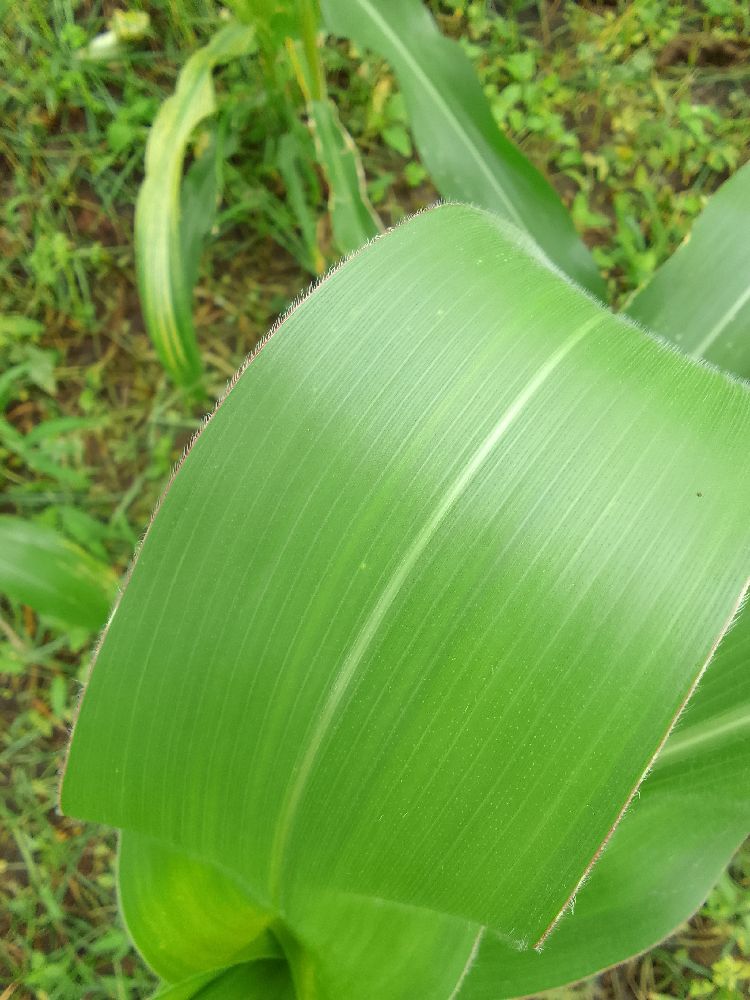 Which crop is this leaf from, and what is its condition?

maize, healthy
